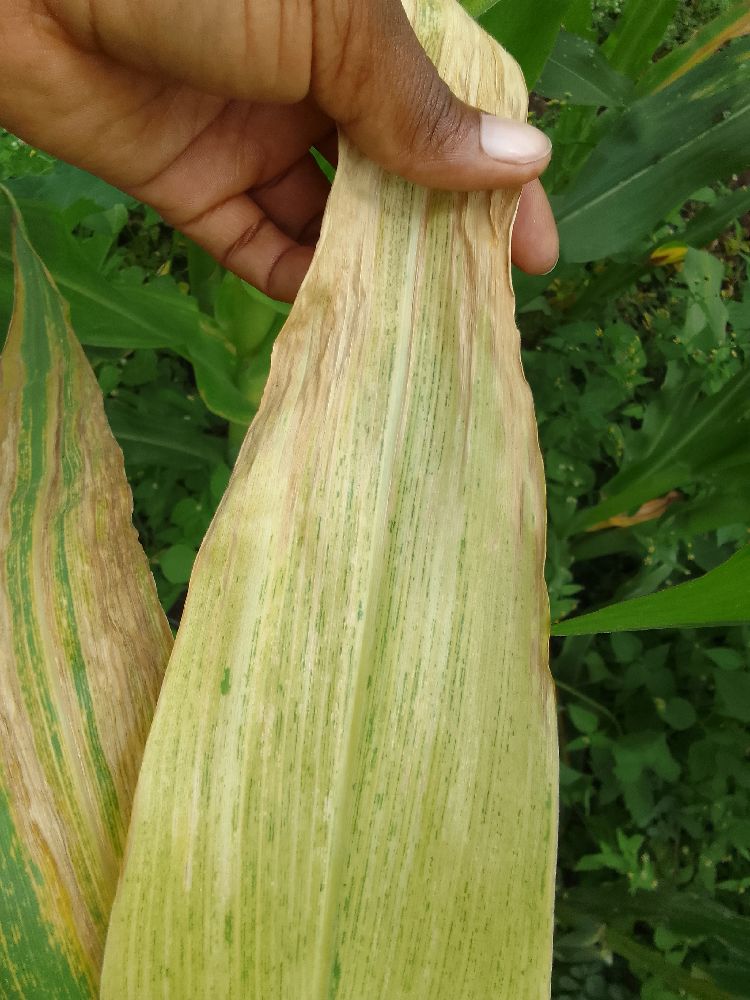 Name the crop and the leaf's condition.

maize, maize lethal necrosis
